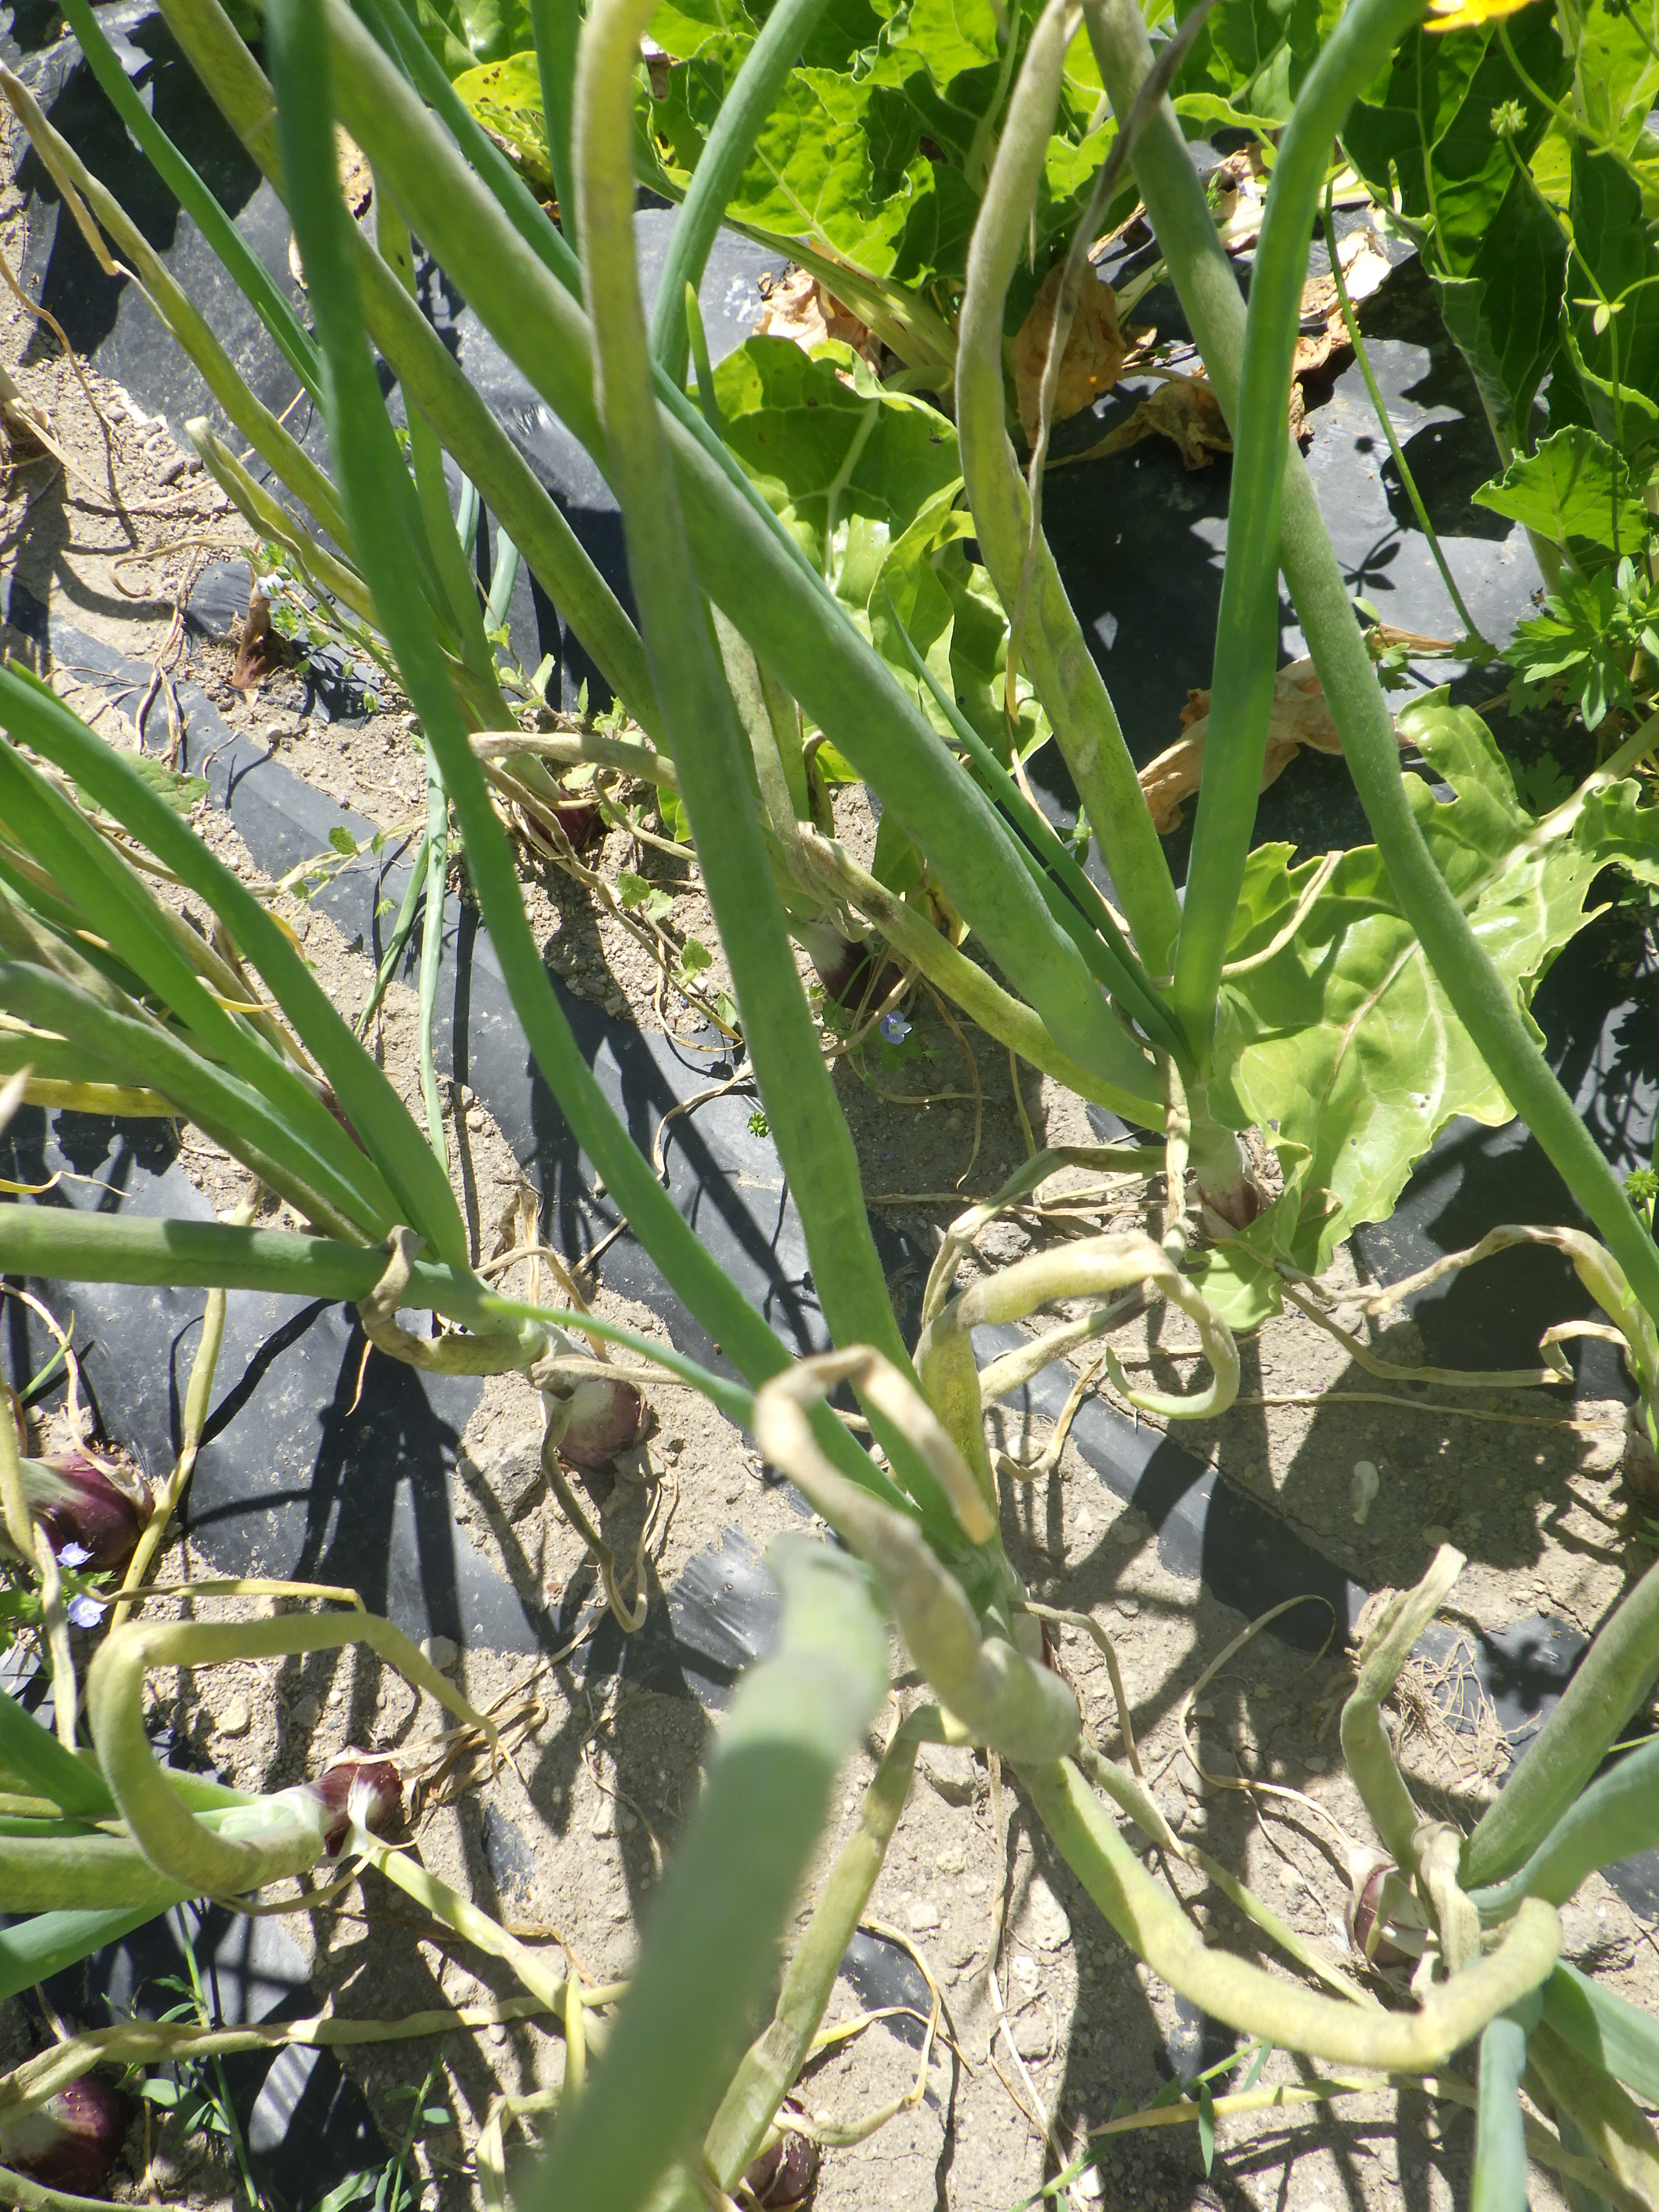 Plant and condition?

onion, downy mildew
